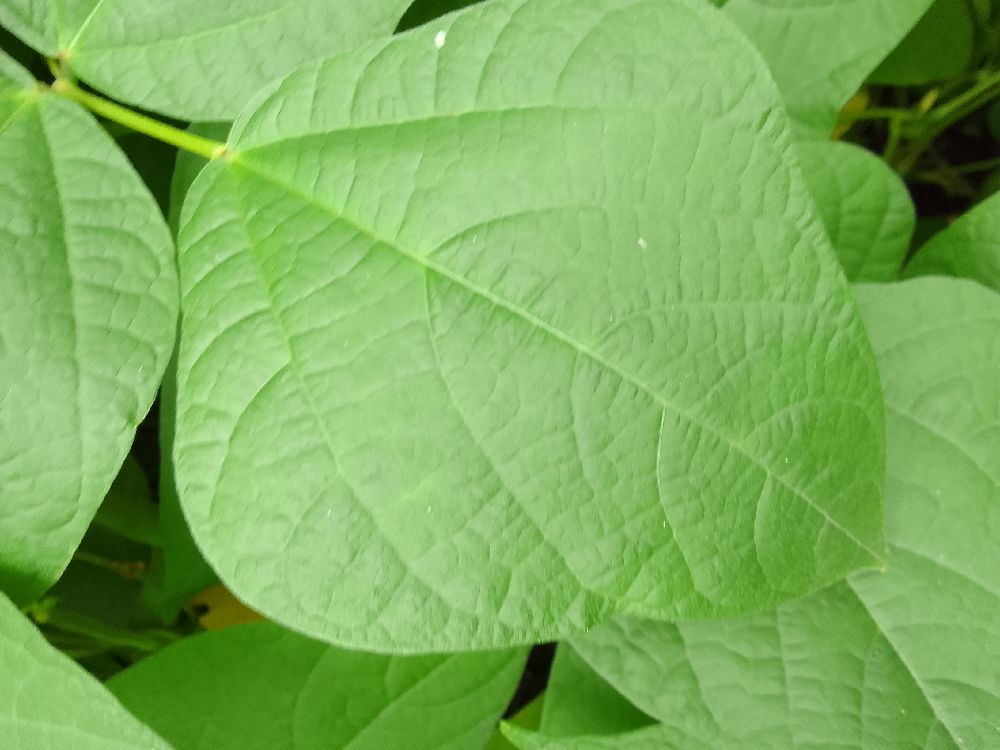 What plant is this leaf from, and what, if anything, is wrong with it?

common bean, healthy
